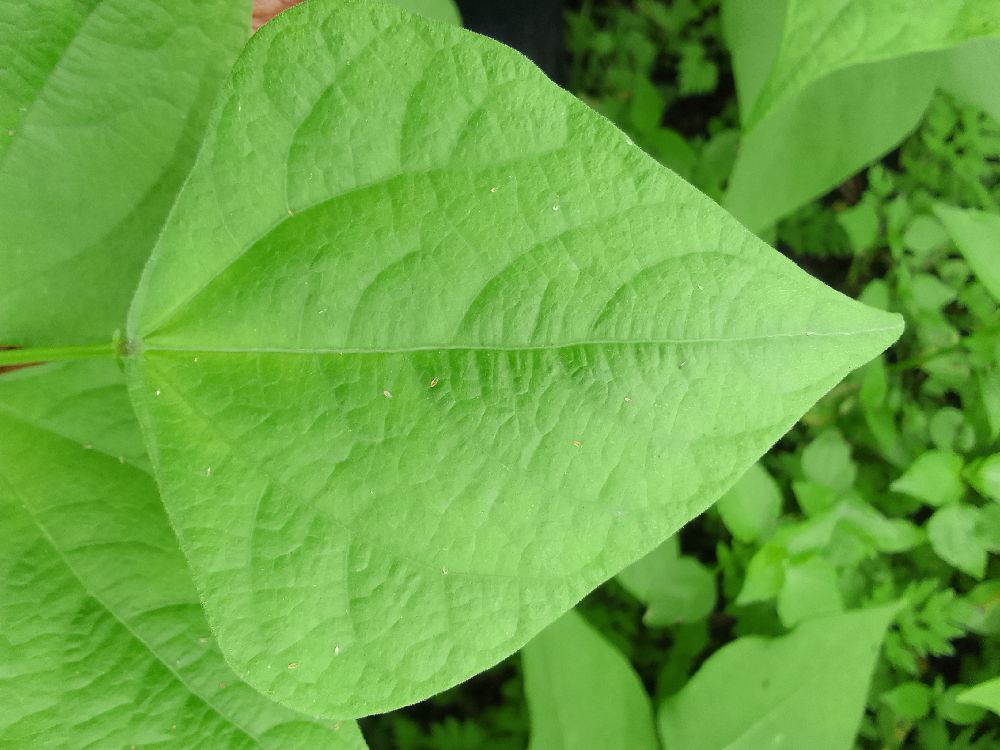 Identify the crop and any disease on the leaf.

common bean, healthy
